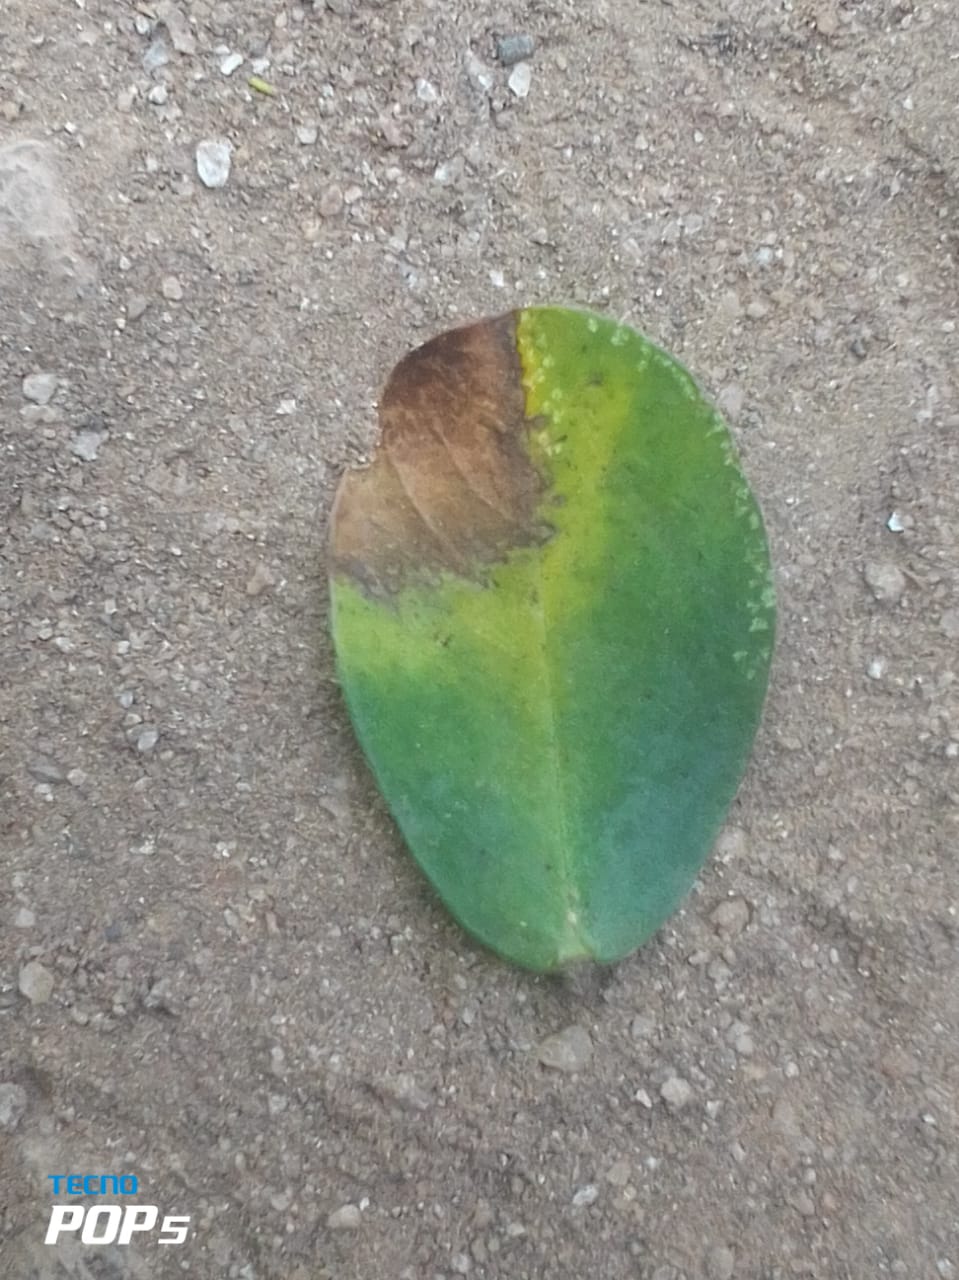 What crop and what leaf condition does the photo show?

peanut, phoma arachidicola
